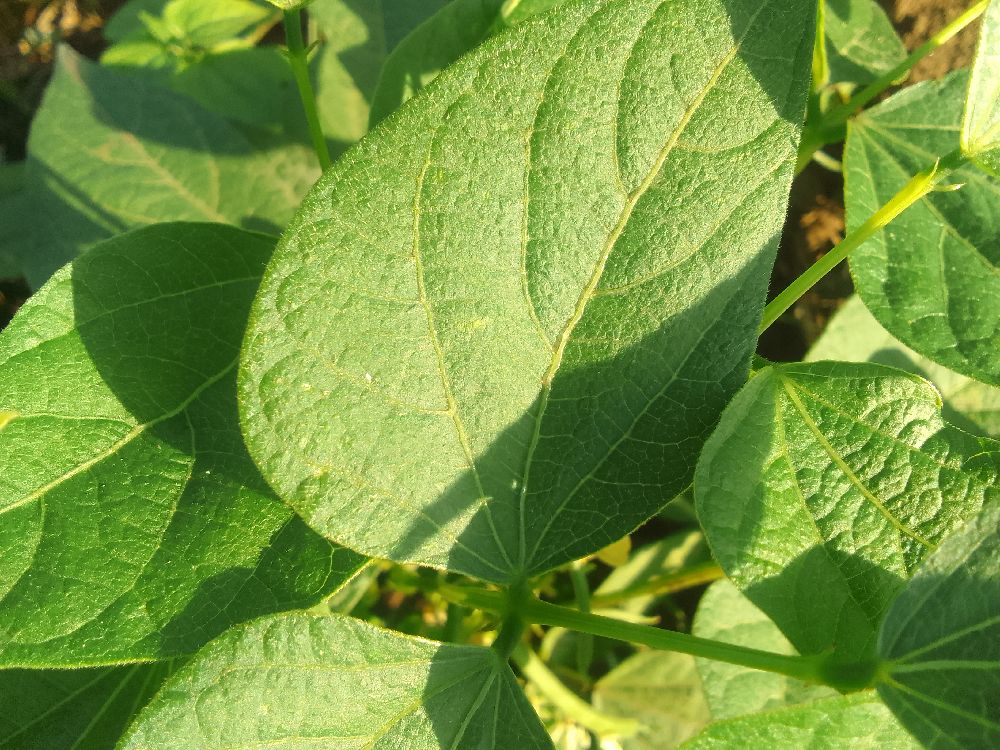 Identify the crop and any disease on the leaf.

common bean, healthy
